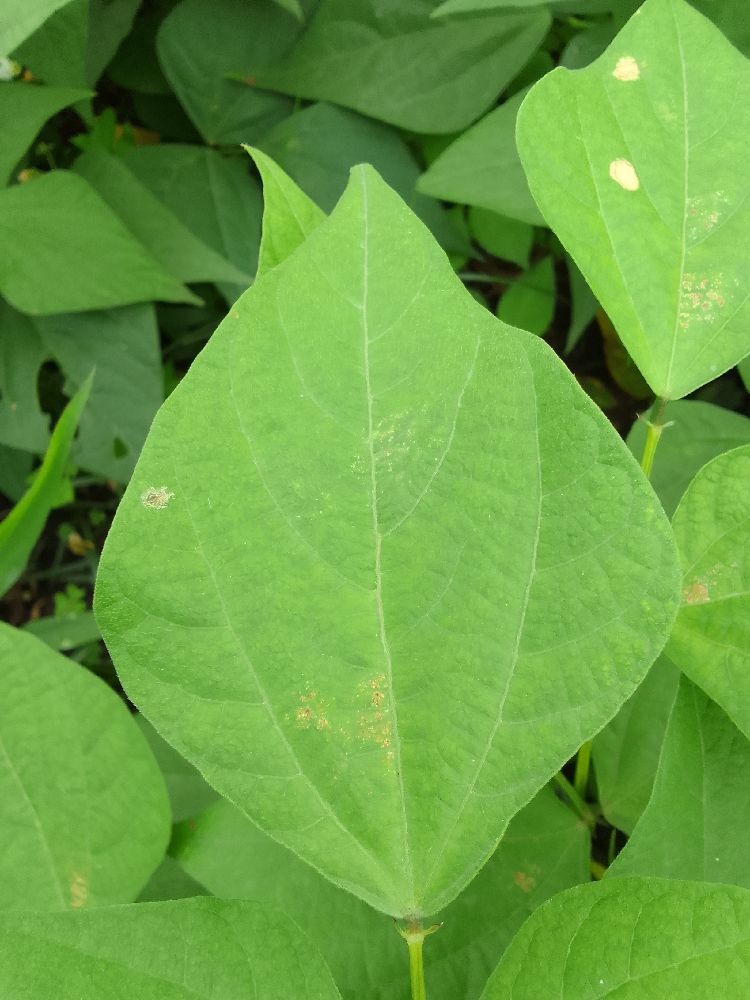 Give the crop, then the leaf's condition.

common bean, healthy
